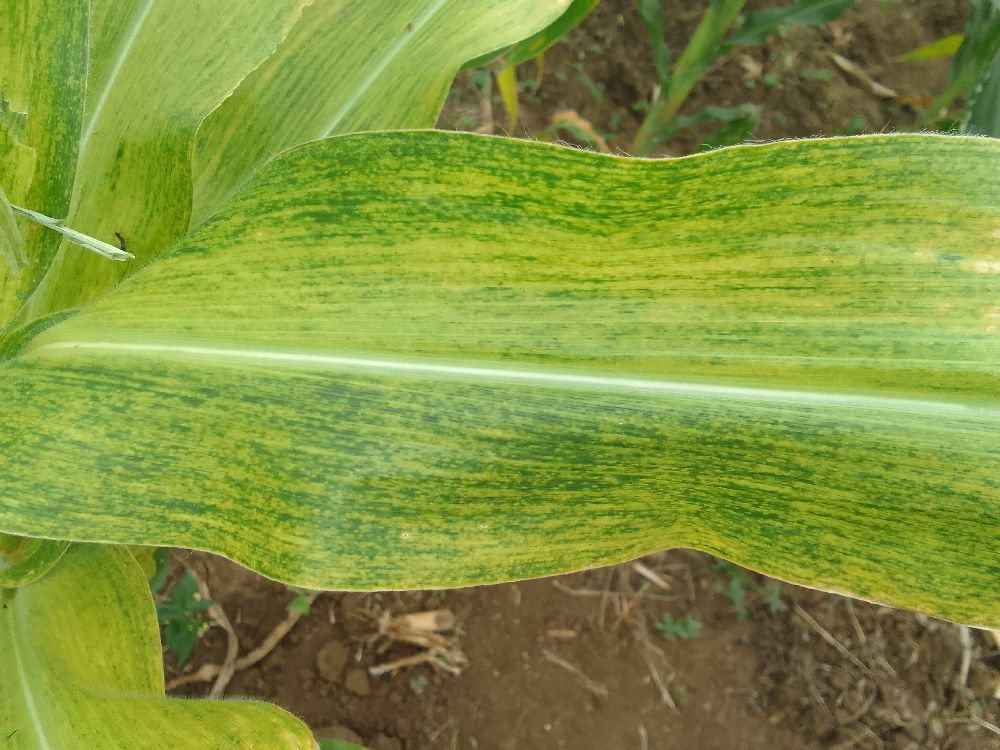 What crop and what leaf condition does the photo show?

maize, maize lethal necrosis
